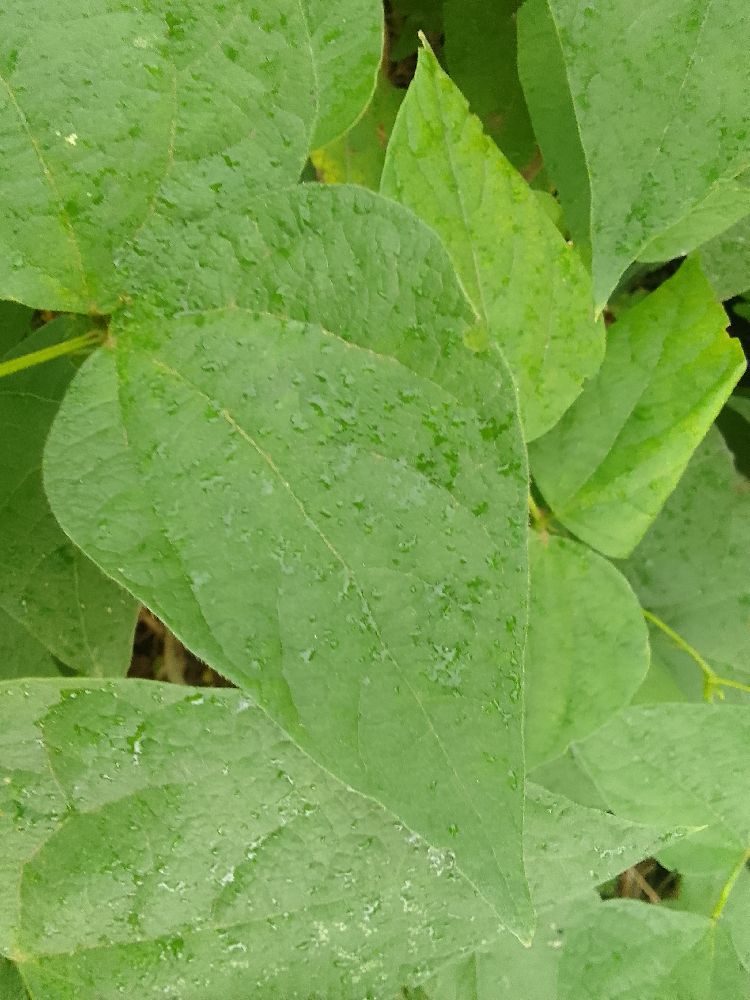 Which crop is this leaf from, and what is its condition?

common bean, healthy
